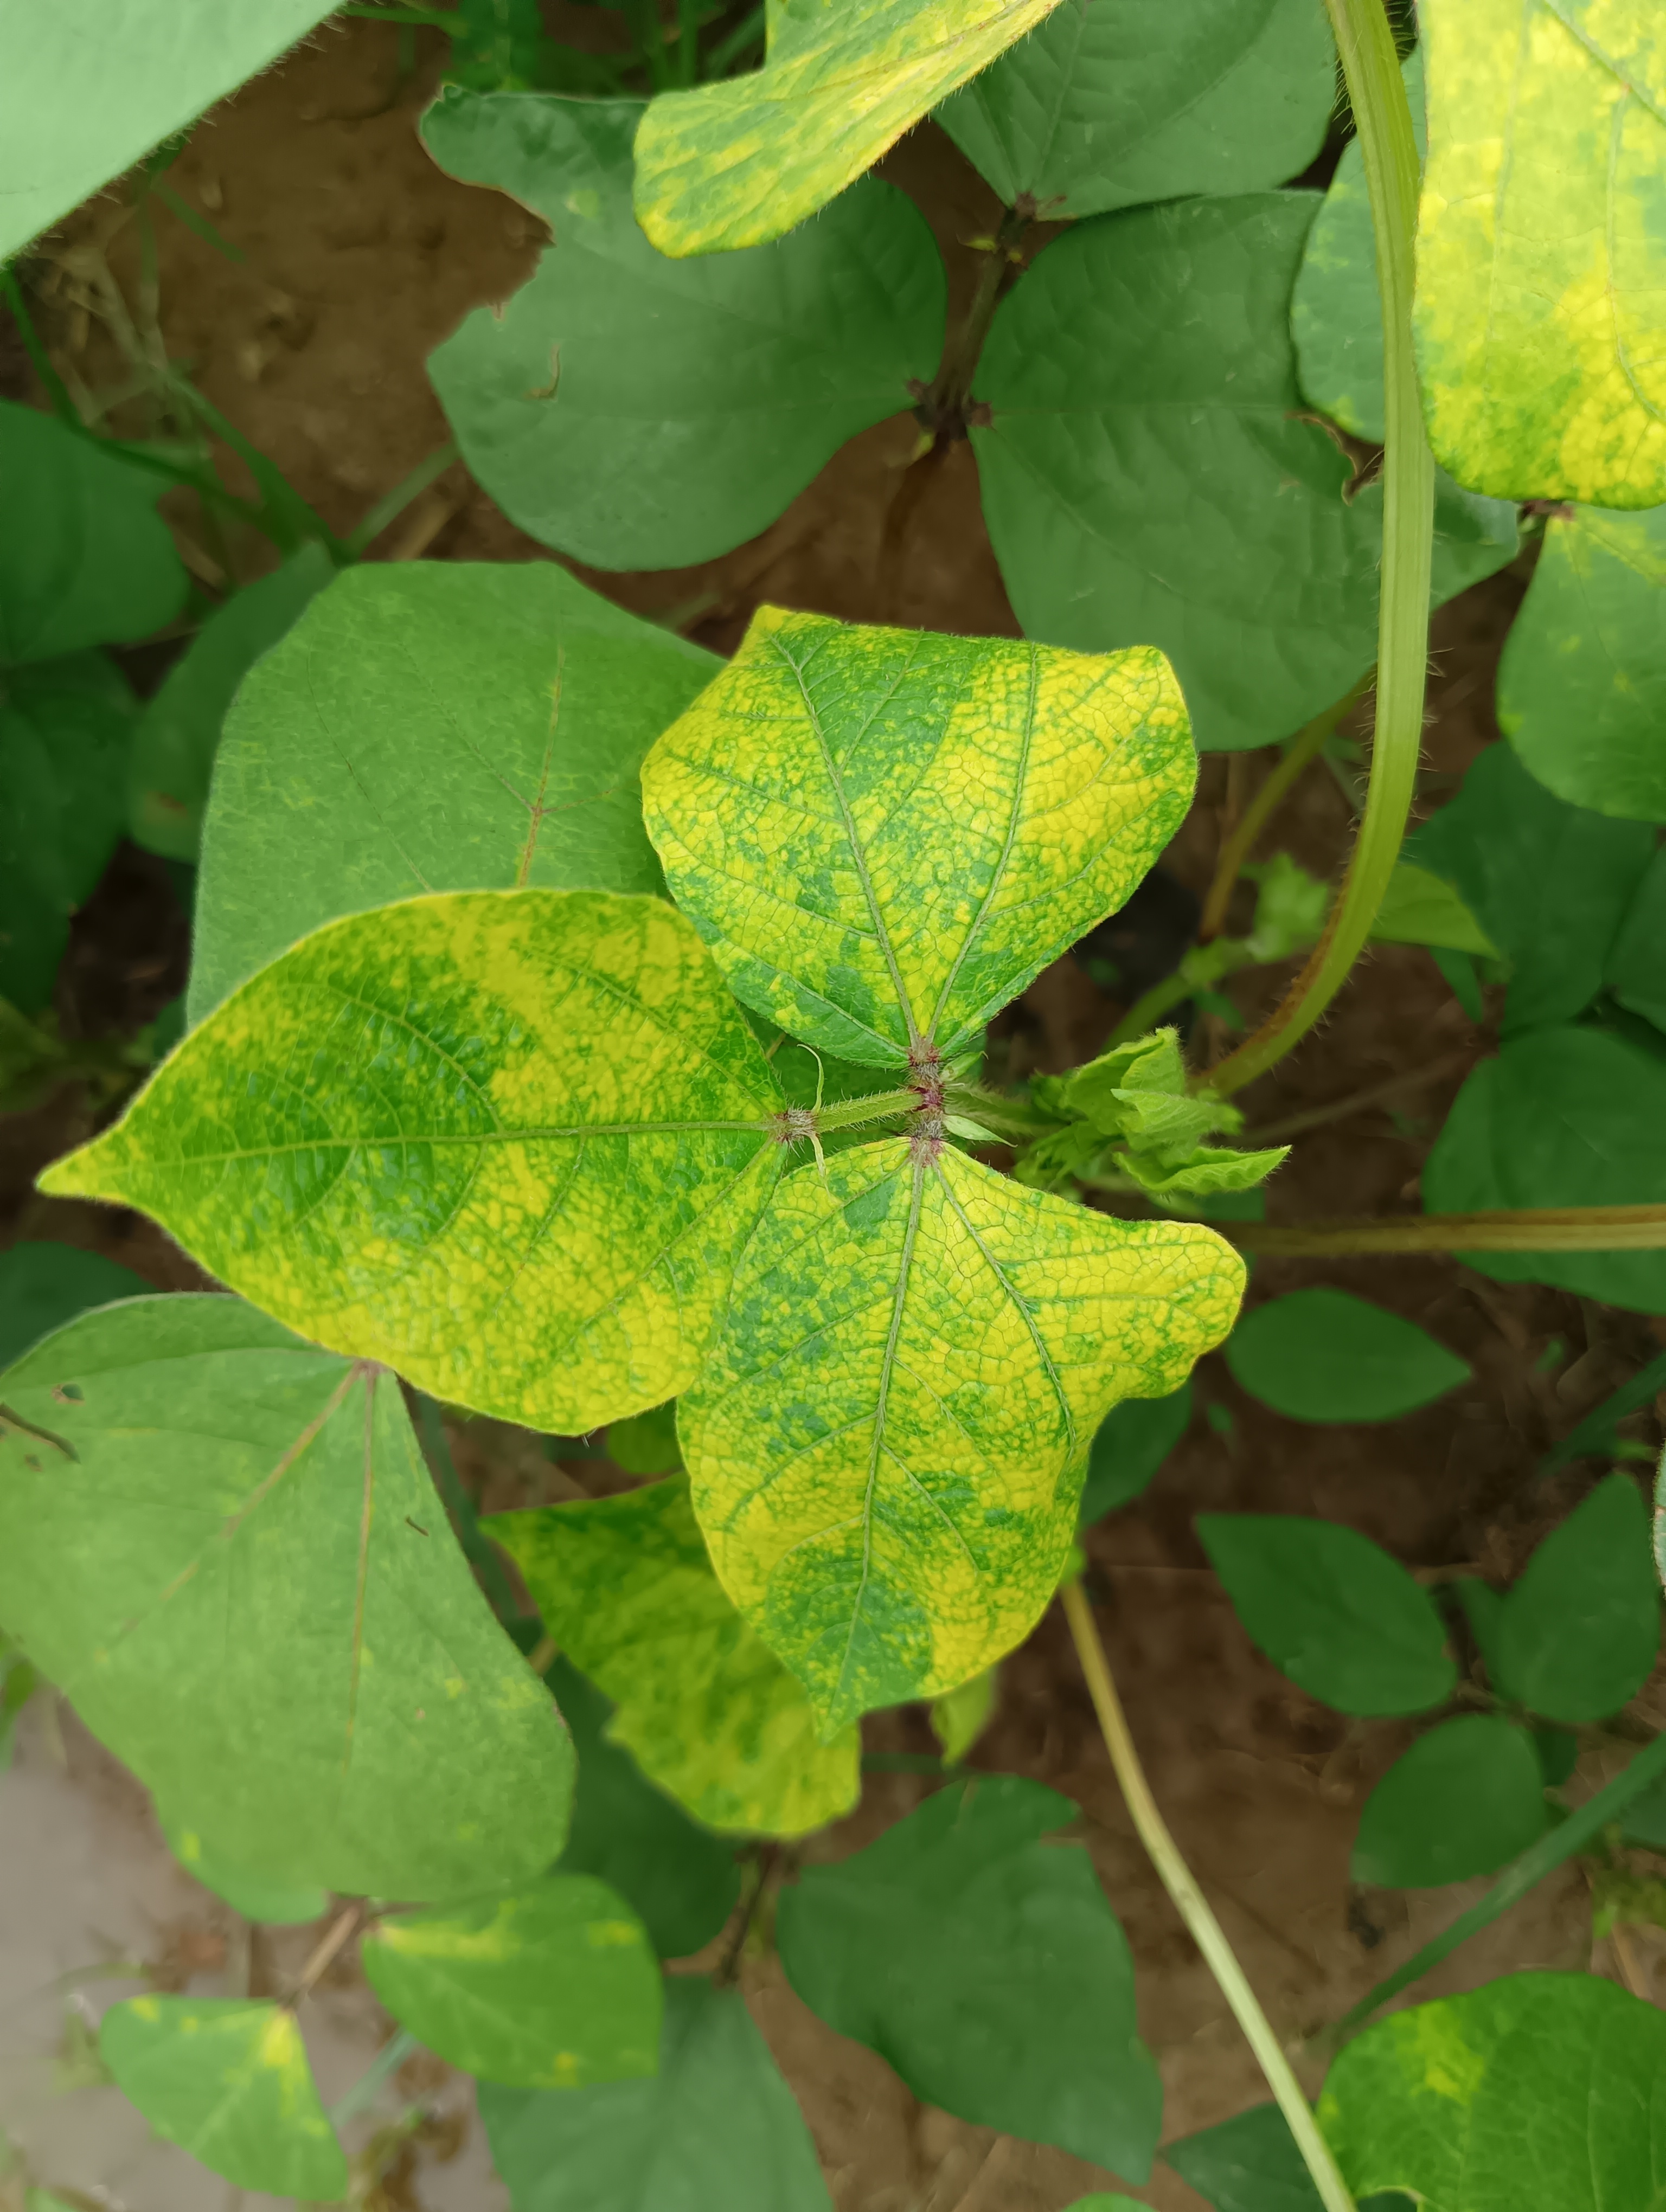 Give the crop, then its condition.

mungbean, yellow mosaic
